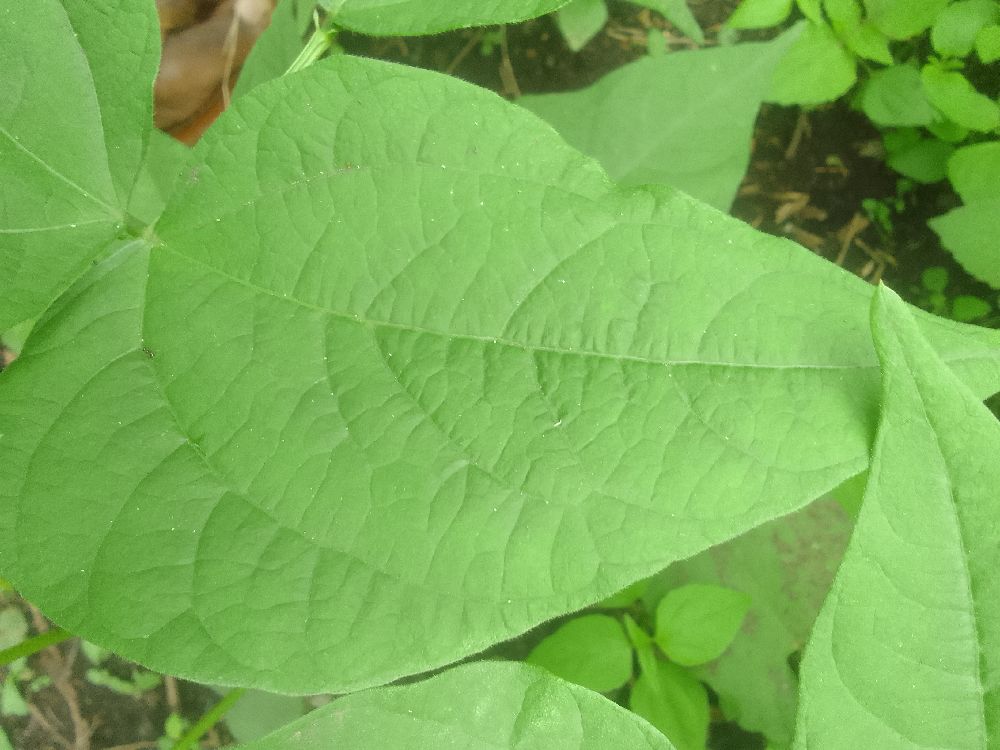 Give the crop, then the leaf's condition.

common bean, healthy
